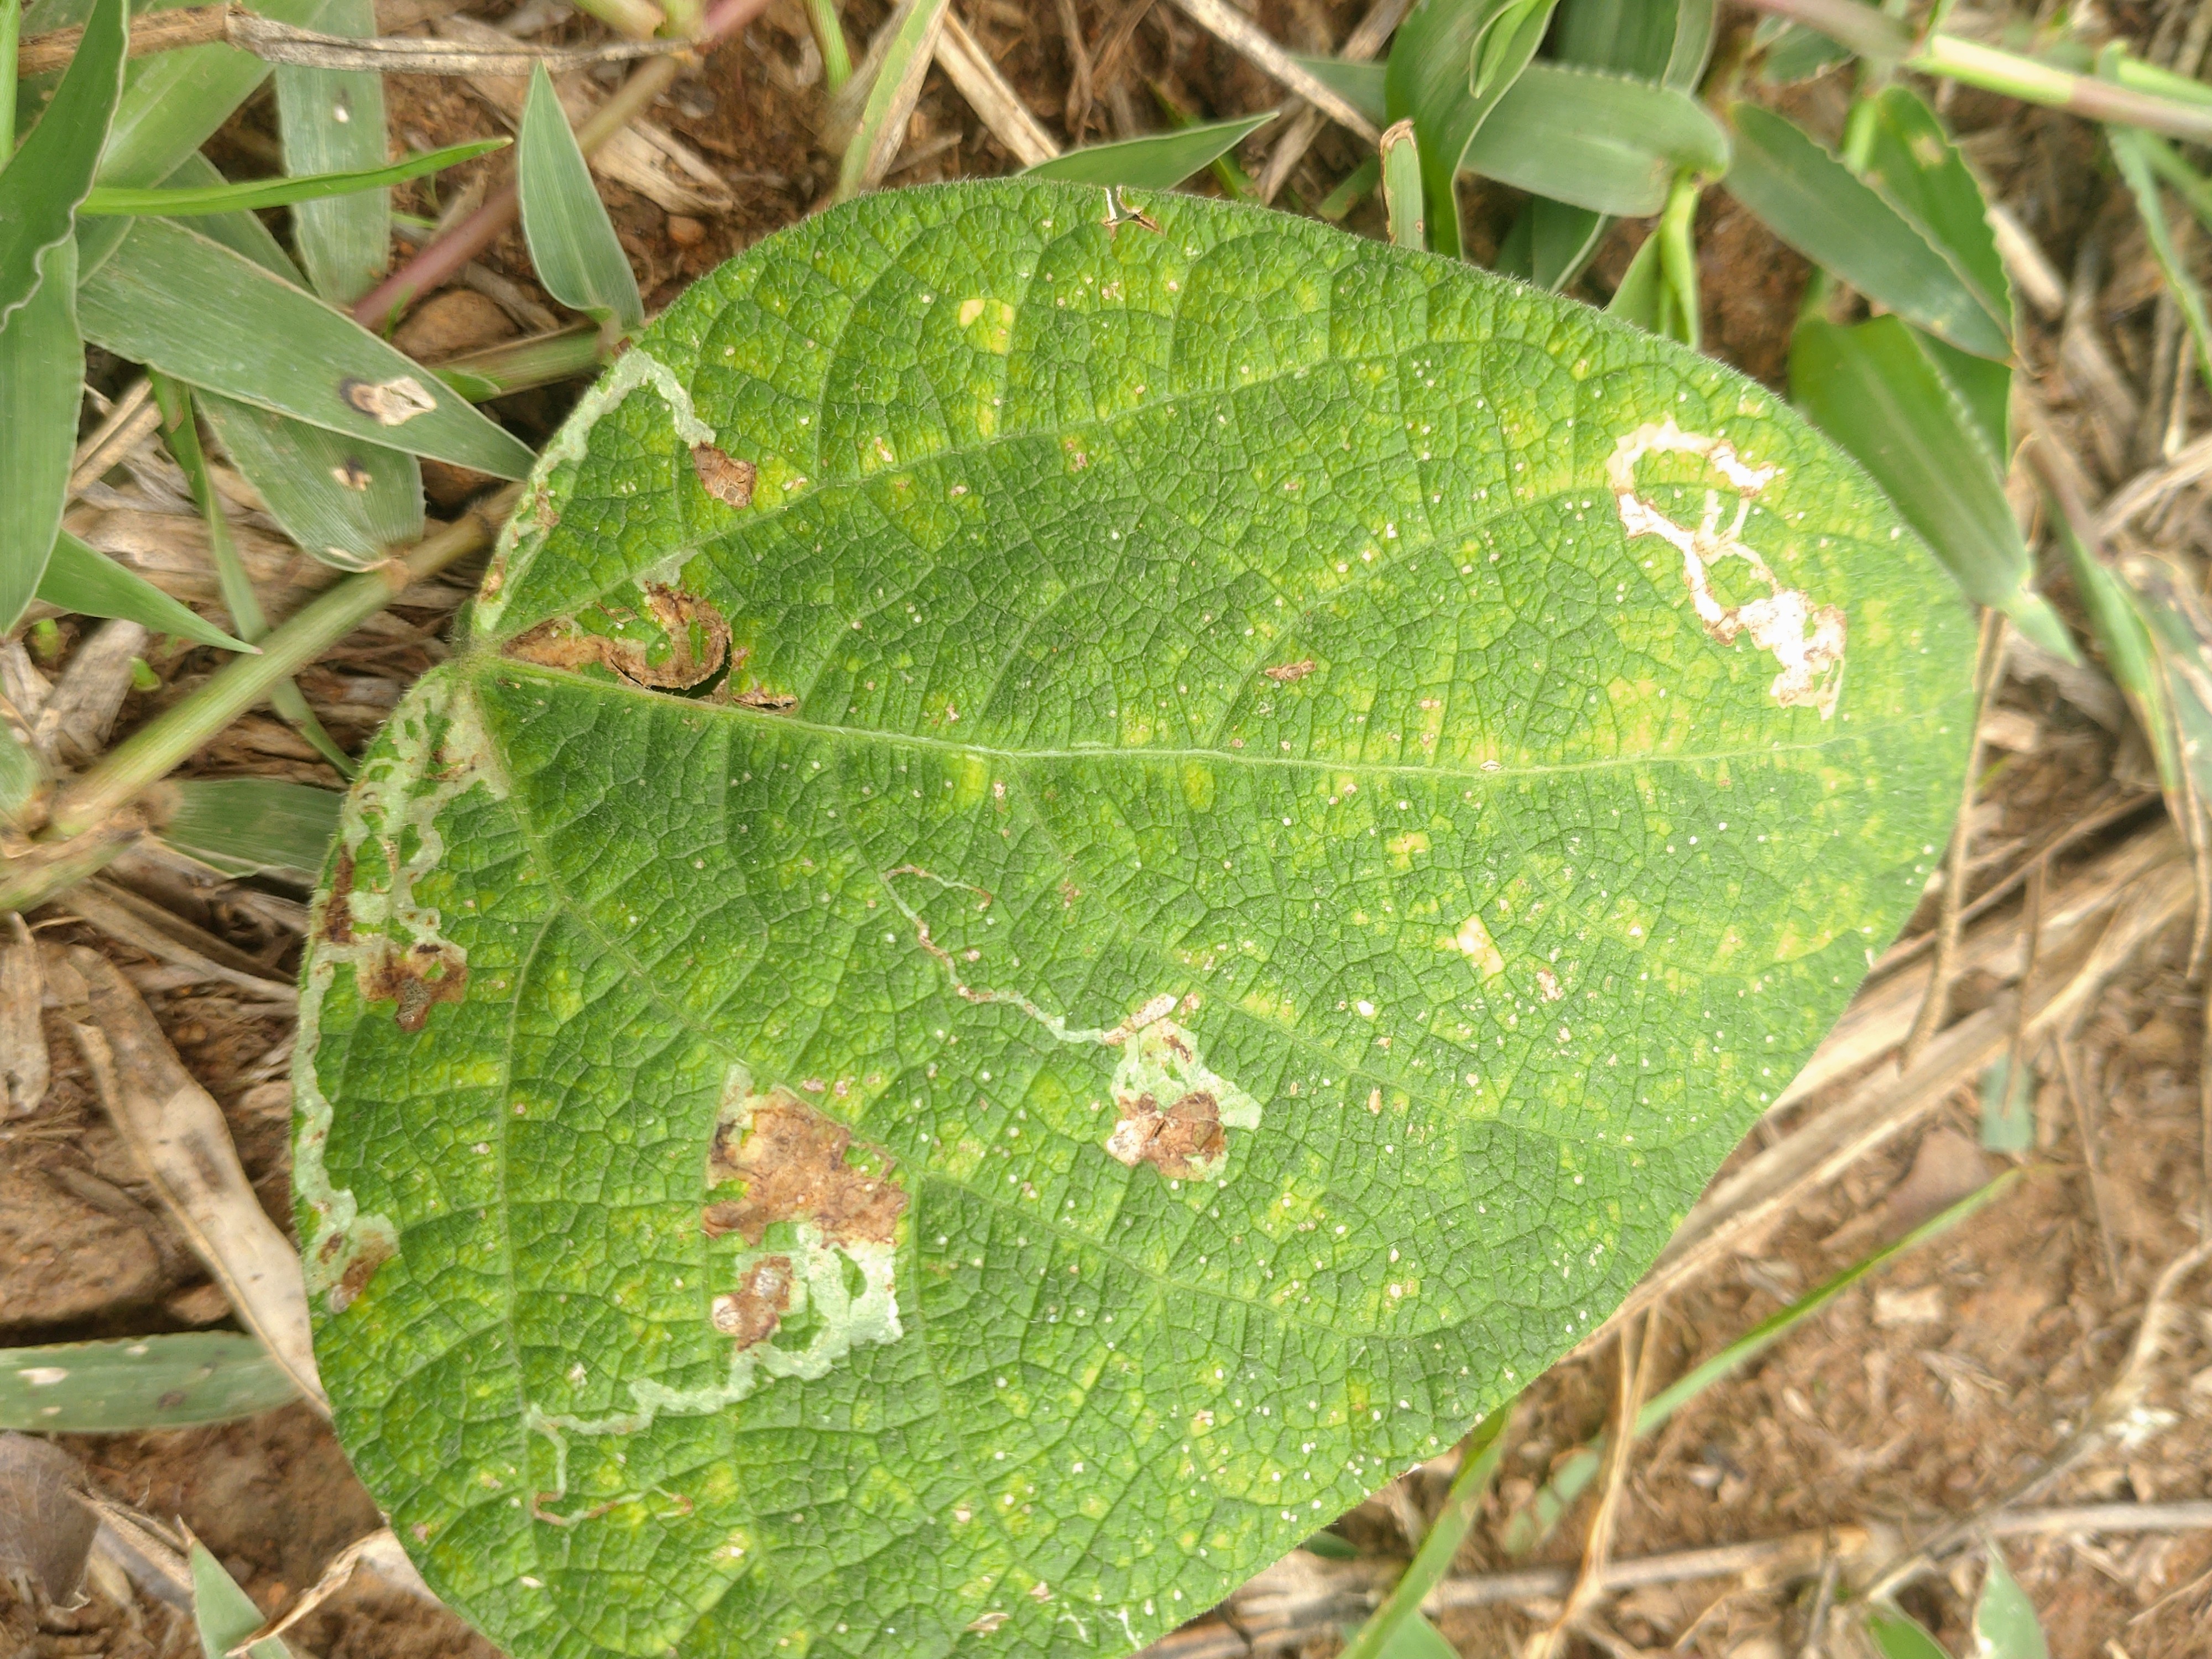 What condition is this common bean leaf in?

rust
